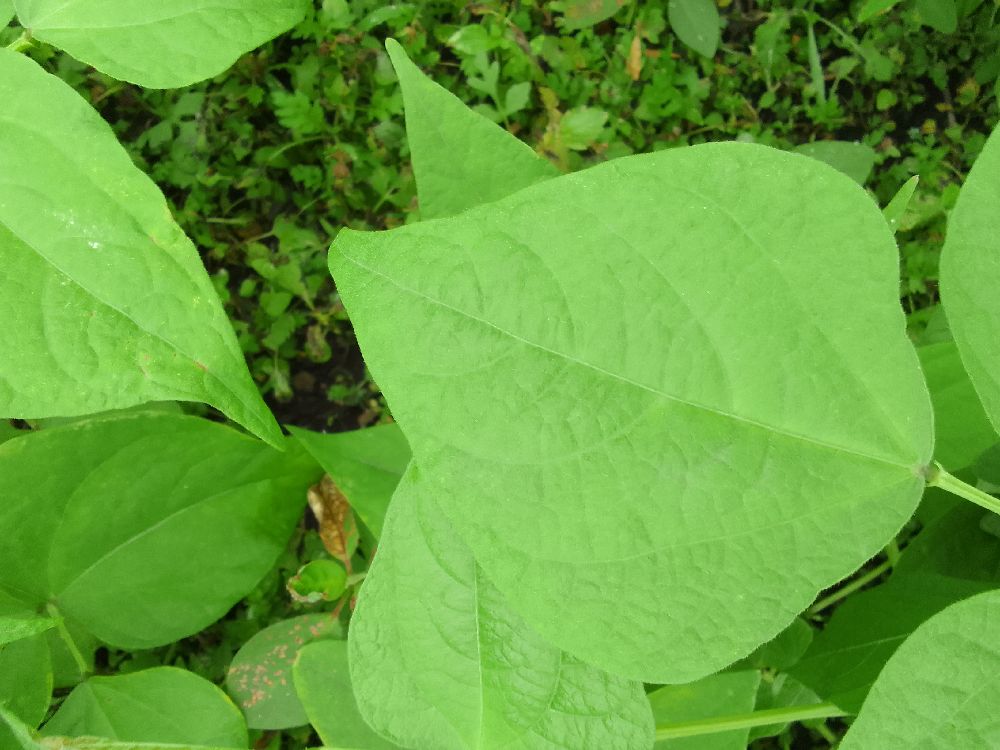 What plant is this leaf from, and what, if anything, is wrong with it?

common bean, healthy
